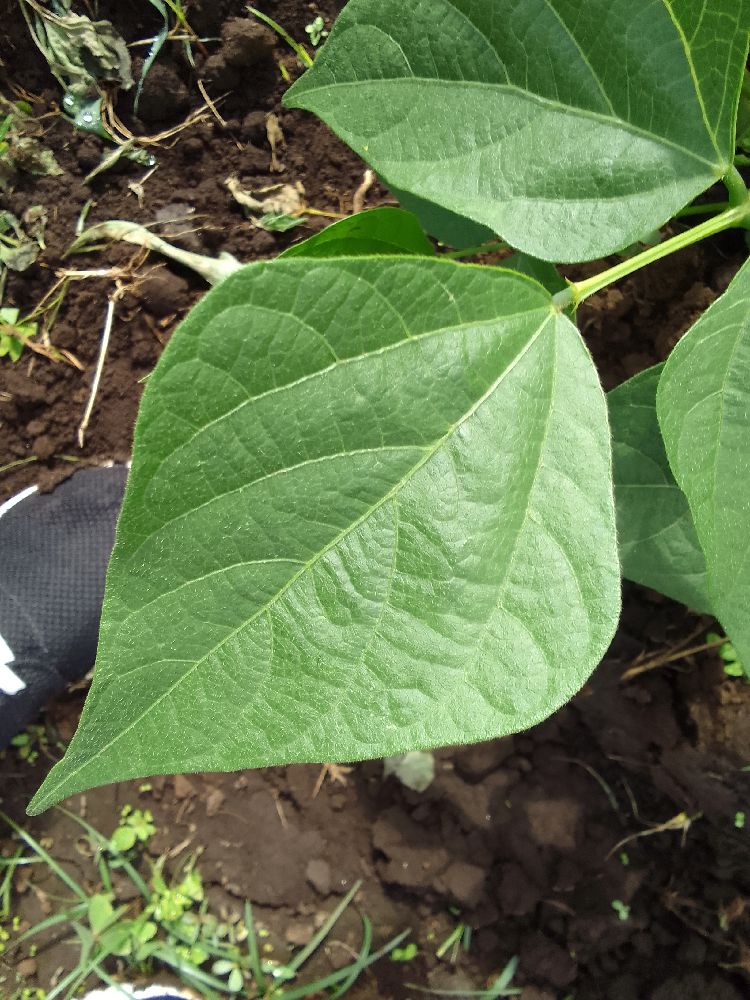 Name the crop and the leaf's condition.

common bean, healthy
